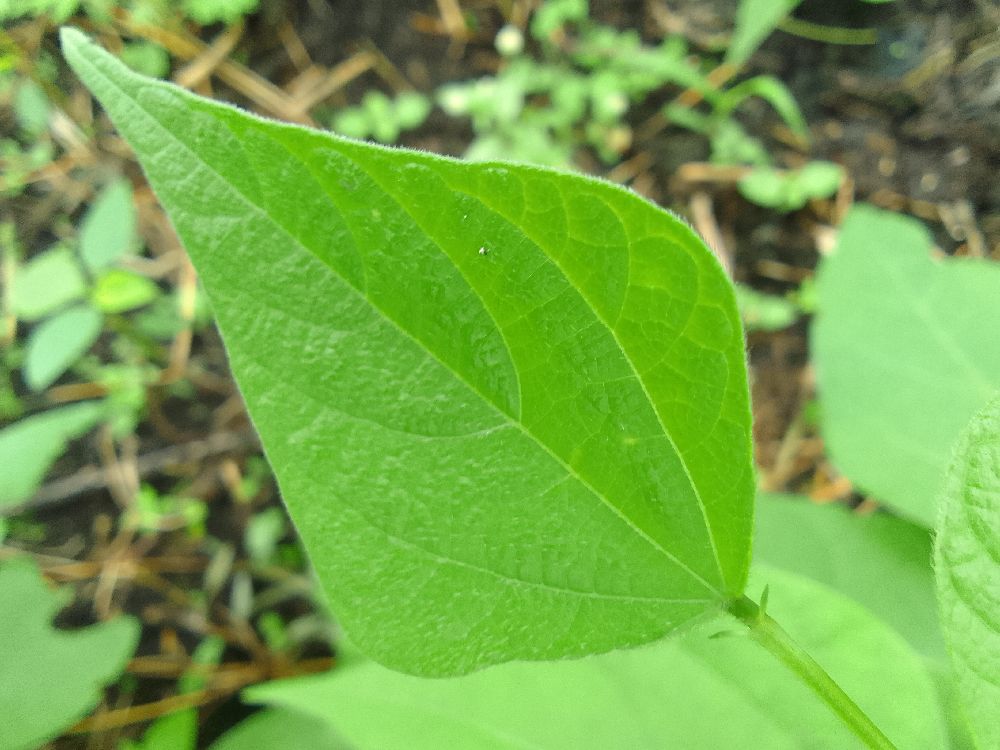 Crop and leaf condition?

common bean, healthy
